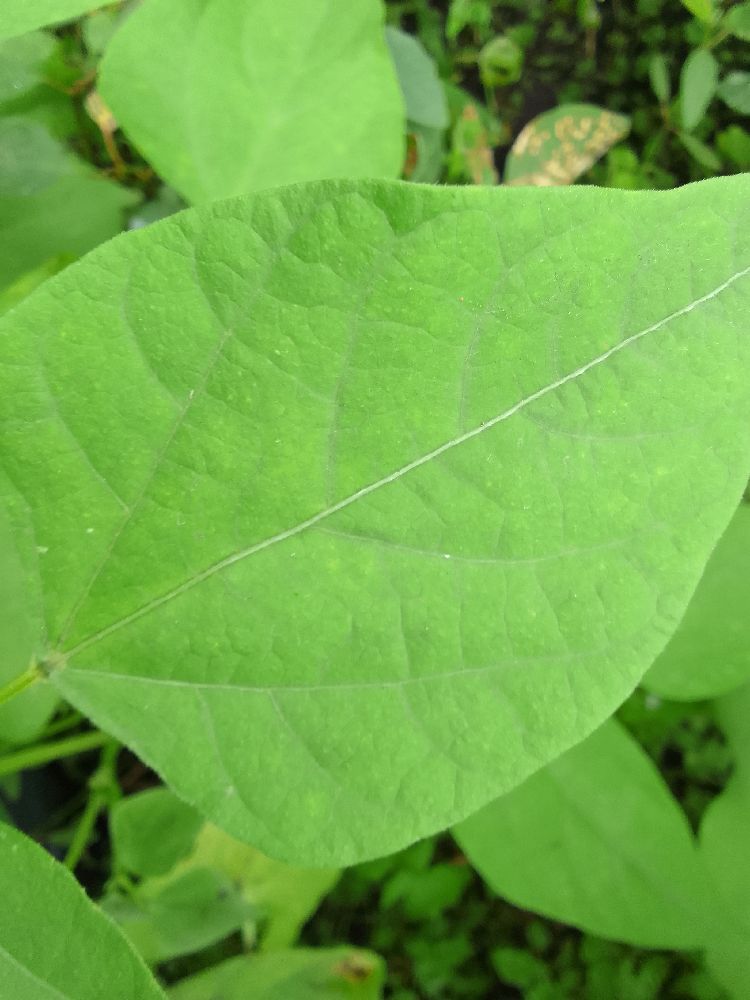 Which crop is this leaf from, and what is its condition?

common bean, healthy
